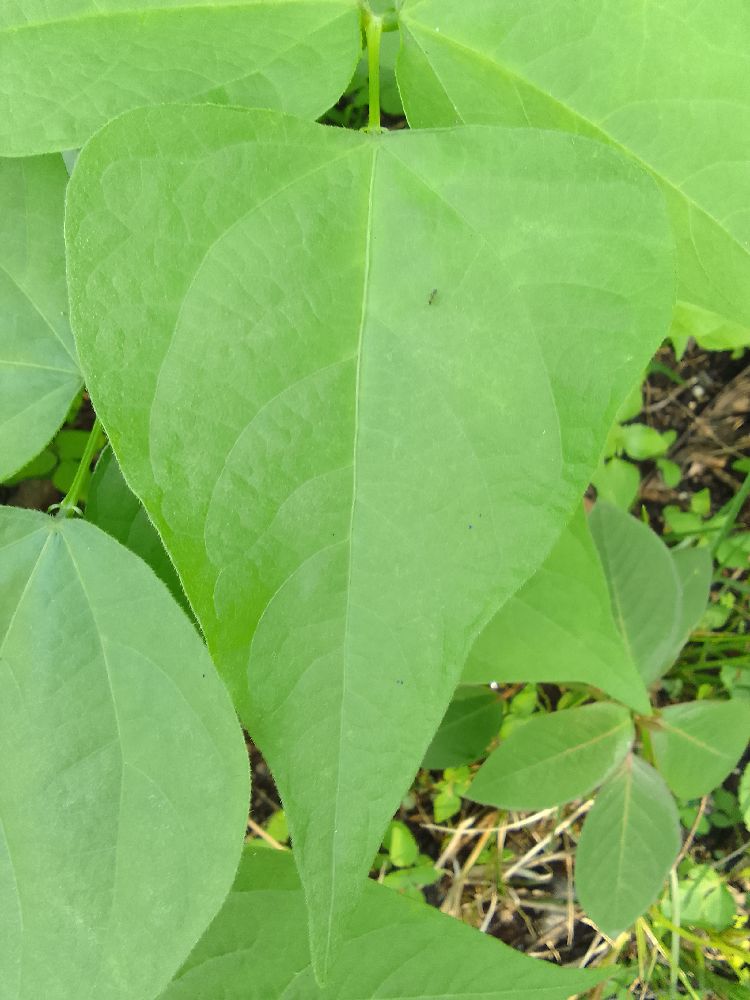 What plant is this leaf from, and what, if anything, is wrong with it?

common bean, healthy
